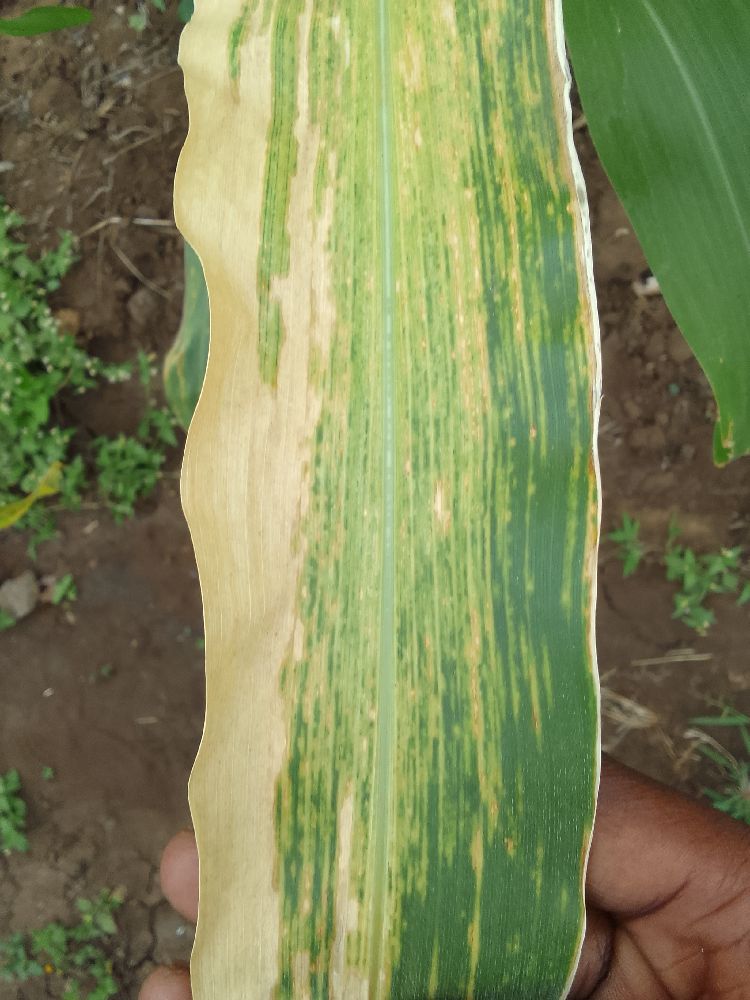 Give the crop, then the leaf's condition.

maize, maize lethal necrosis
